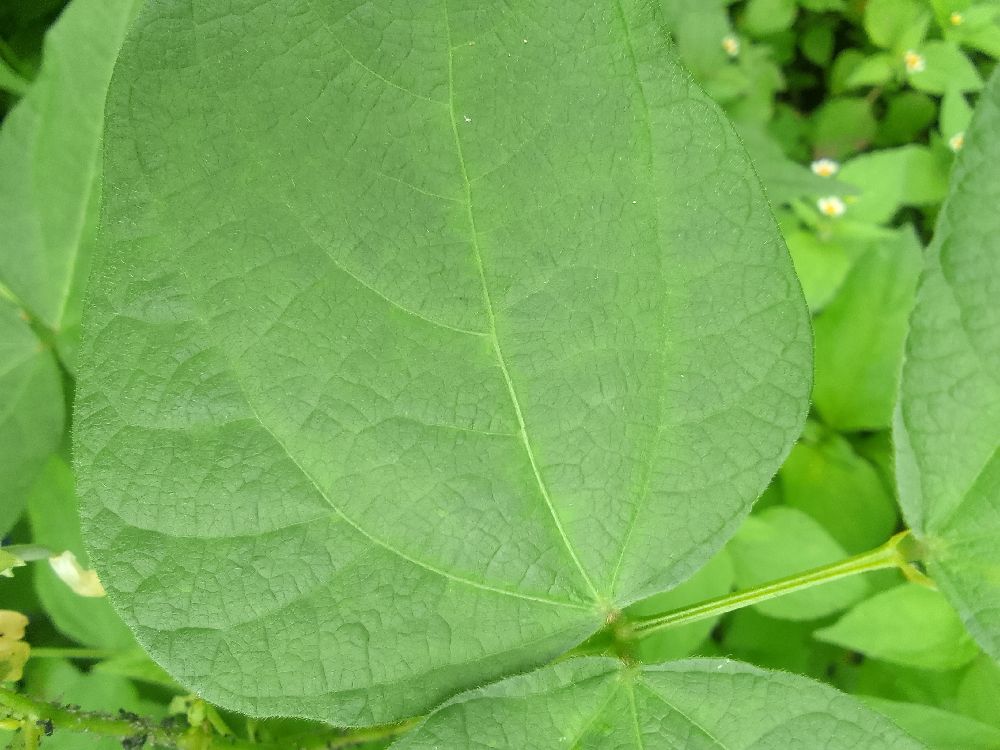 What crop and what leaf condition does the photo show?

common bean, healthy
